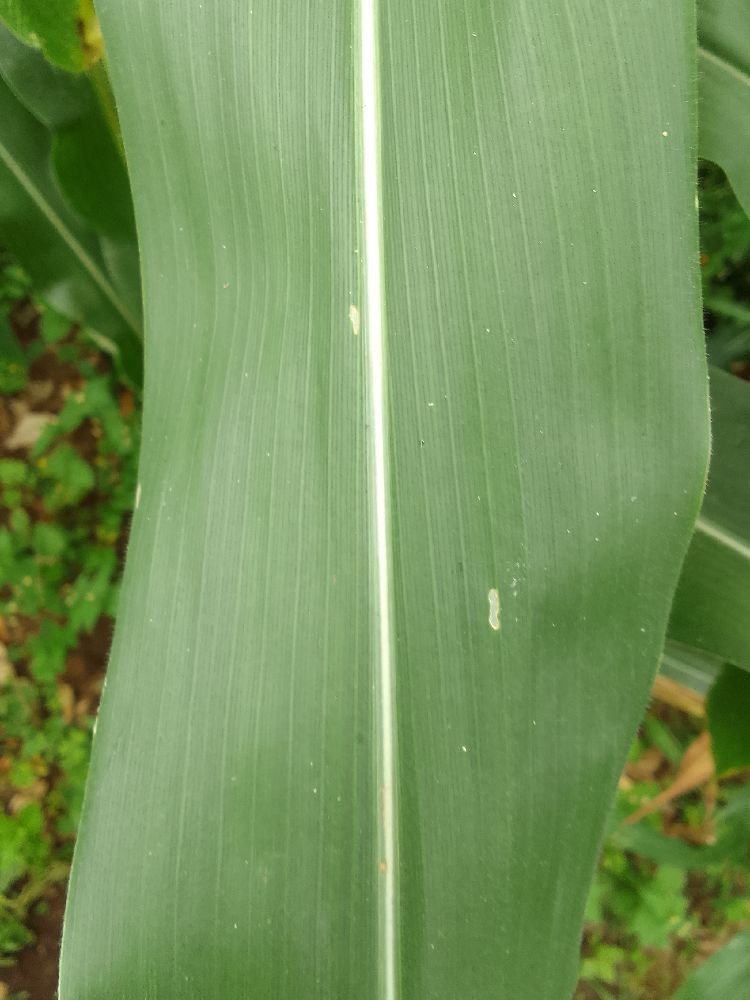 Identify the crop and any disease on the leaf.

maize, healthy
